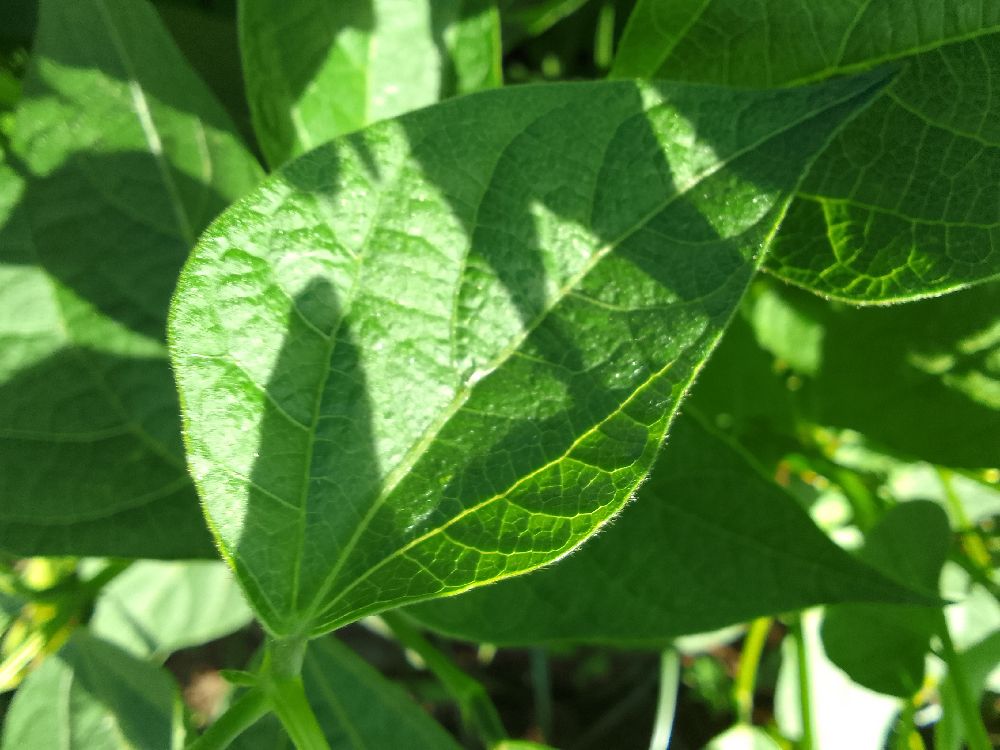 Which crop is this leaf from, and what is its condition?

common bean, healthy
